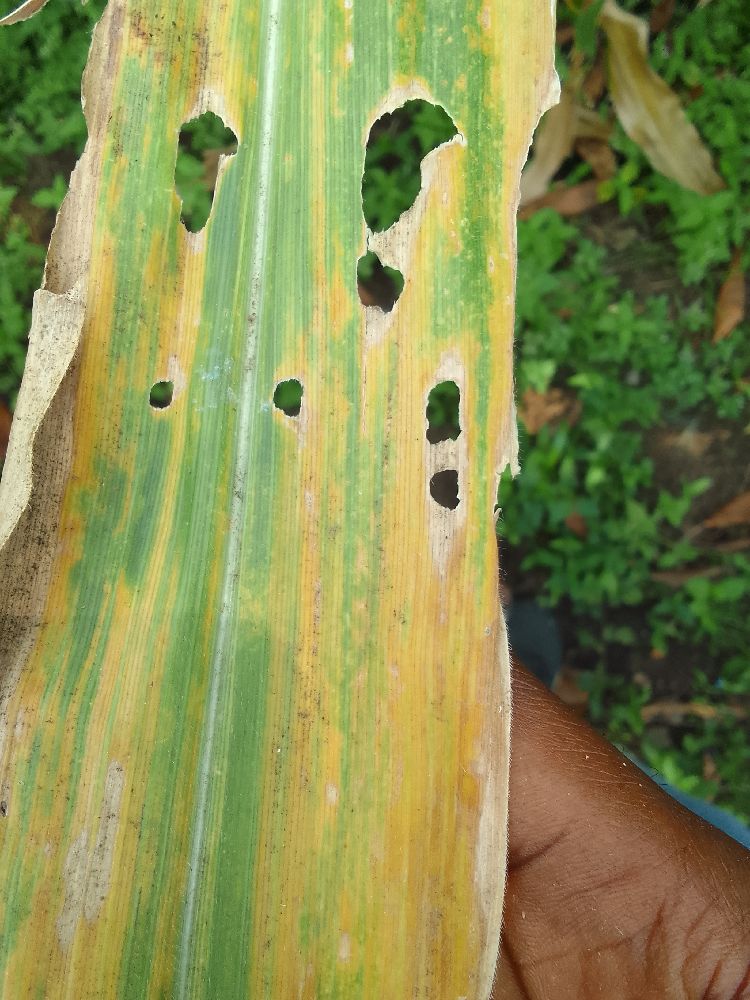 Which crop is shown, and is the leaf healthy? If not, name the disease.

maize, maize lethal necrosis
